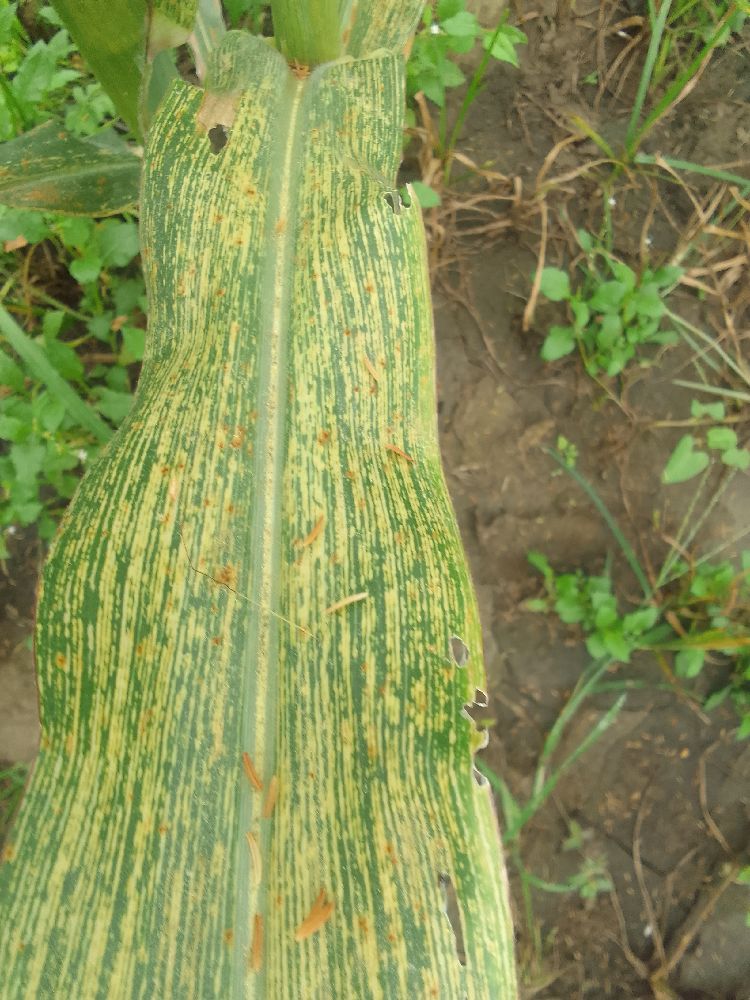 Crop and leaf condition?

maize, maize streak virus
